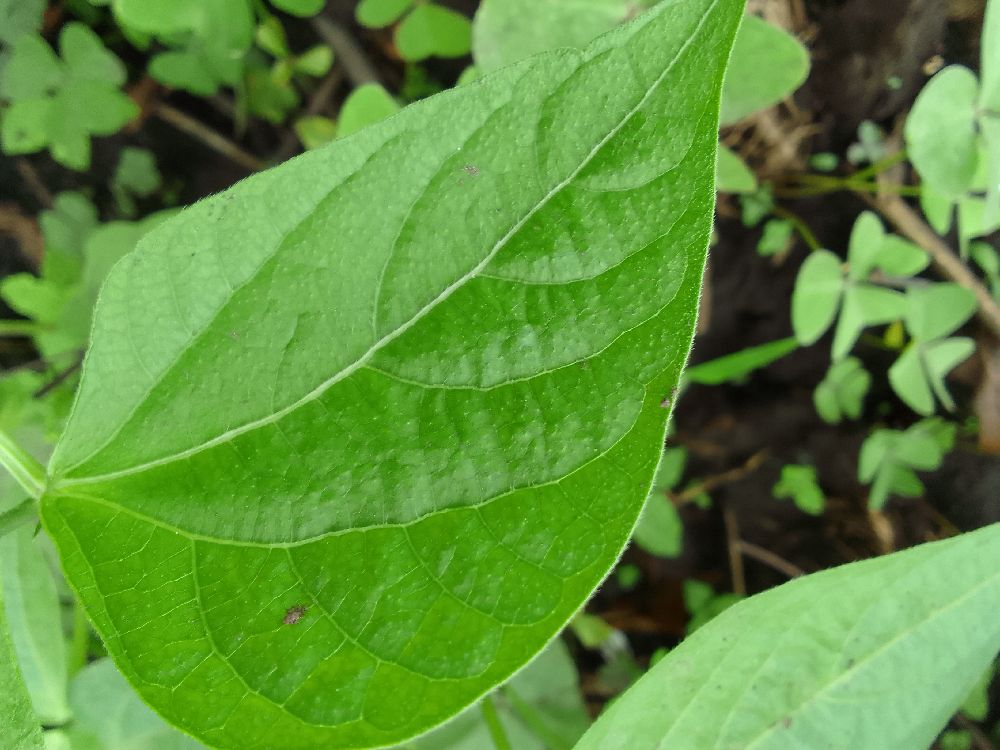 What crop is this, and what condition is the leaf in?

common bean, healthy
